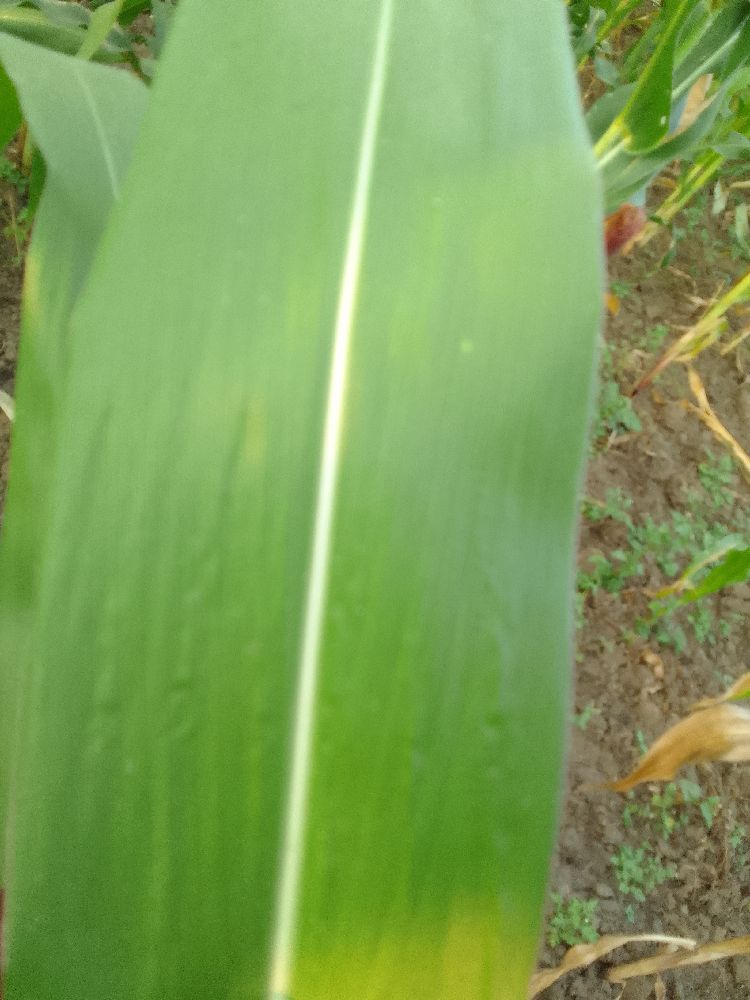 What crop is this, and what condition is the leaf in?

maize, healthy
